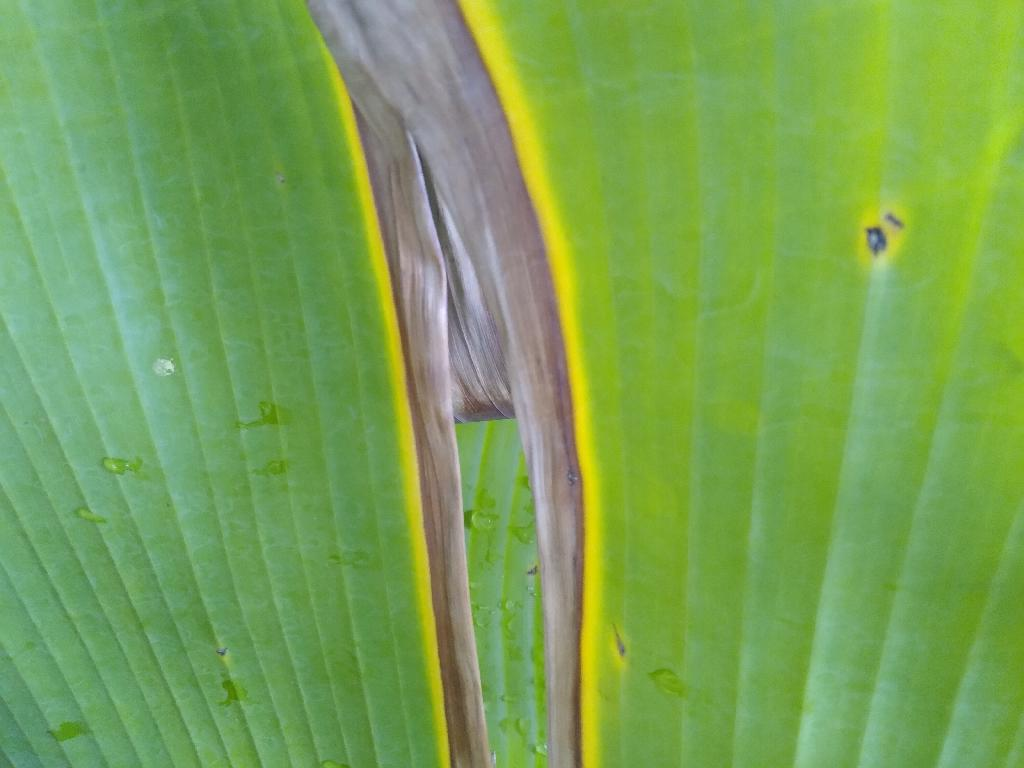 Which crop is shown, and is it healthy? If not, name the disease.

banana, fusarium wilt race 1
